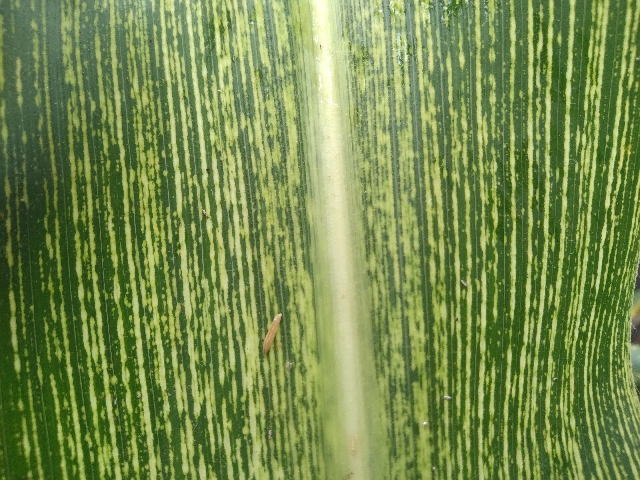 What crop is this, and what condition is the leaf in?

maize, maize streak virus
